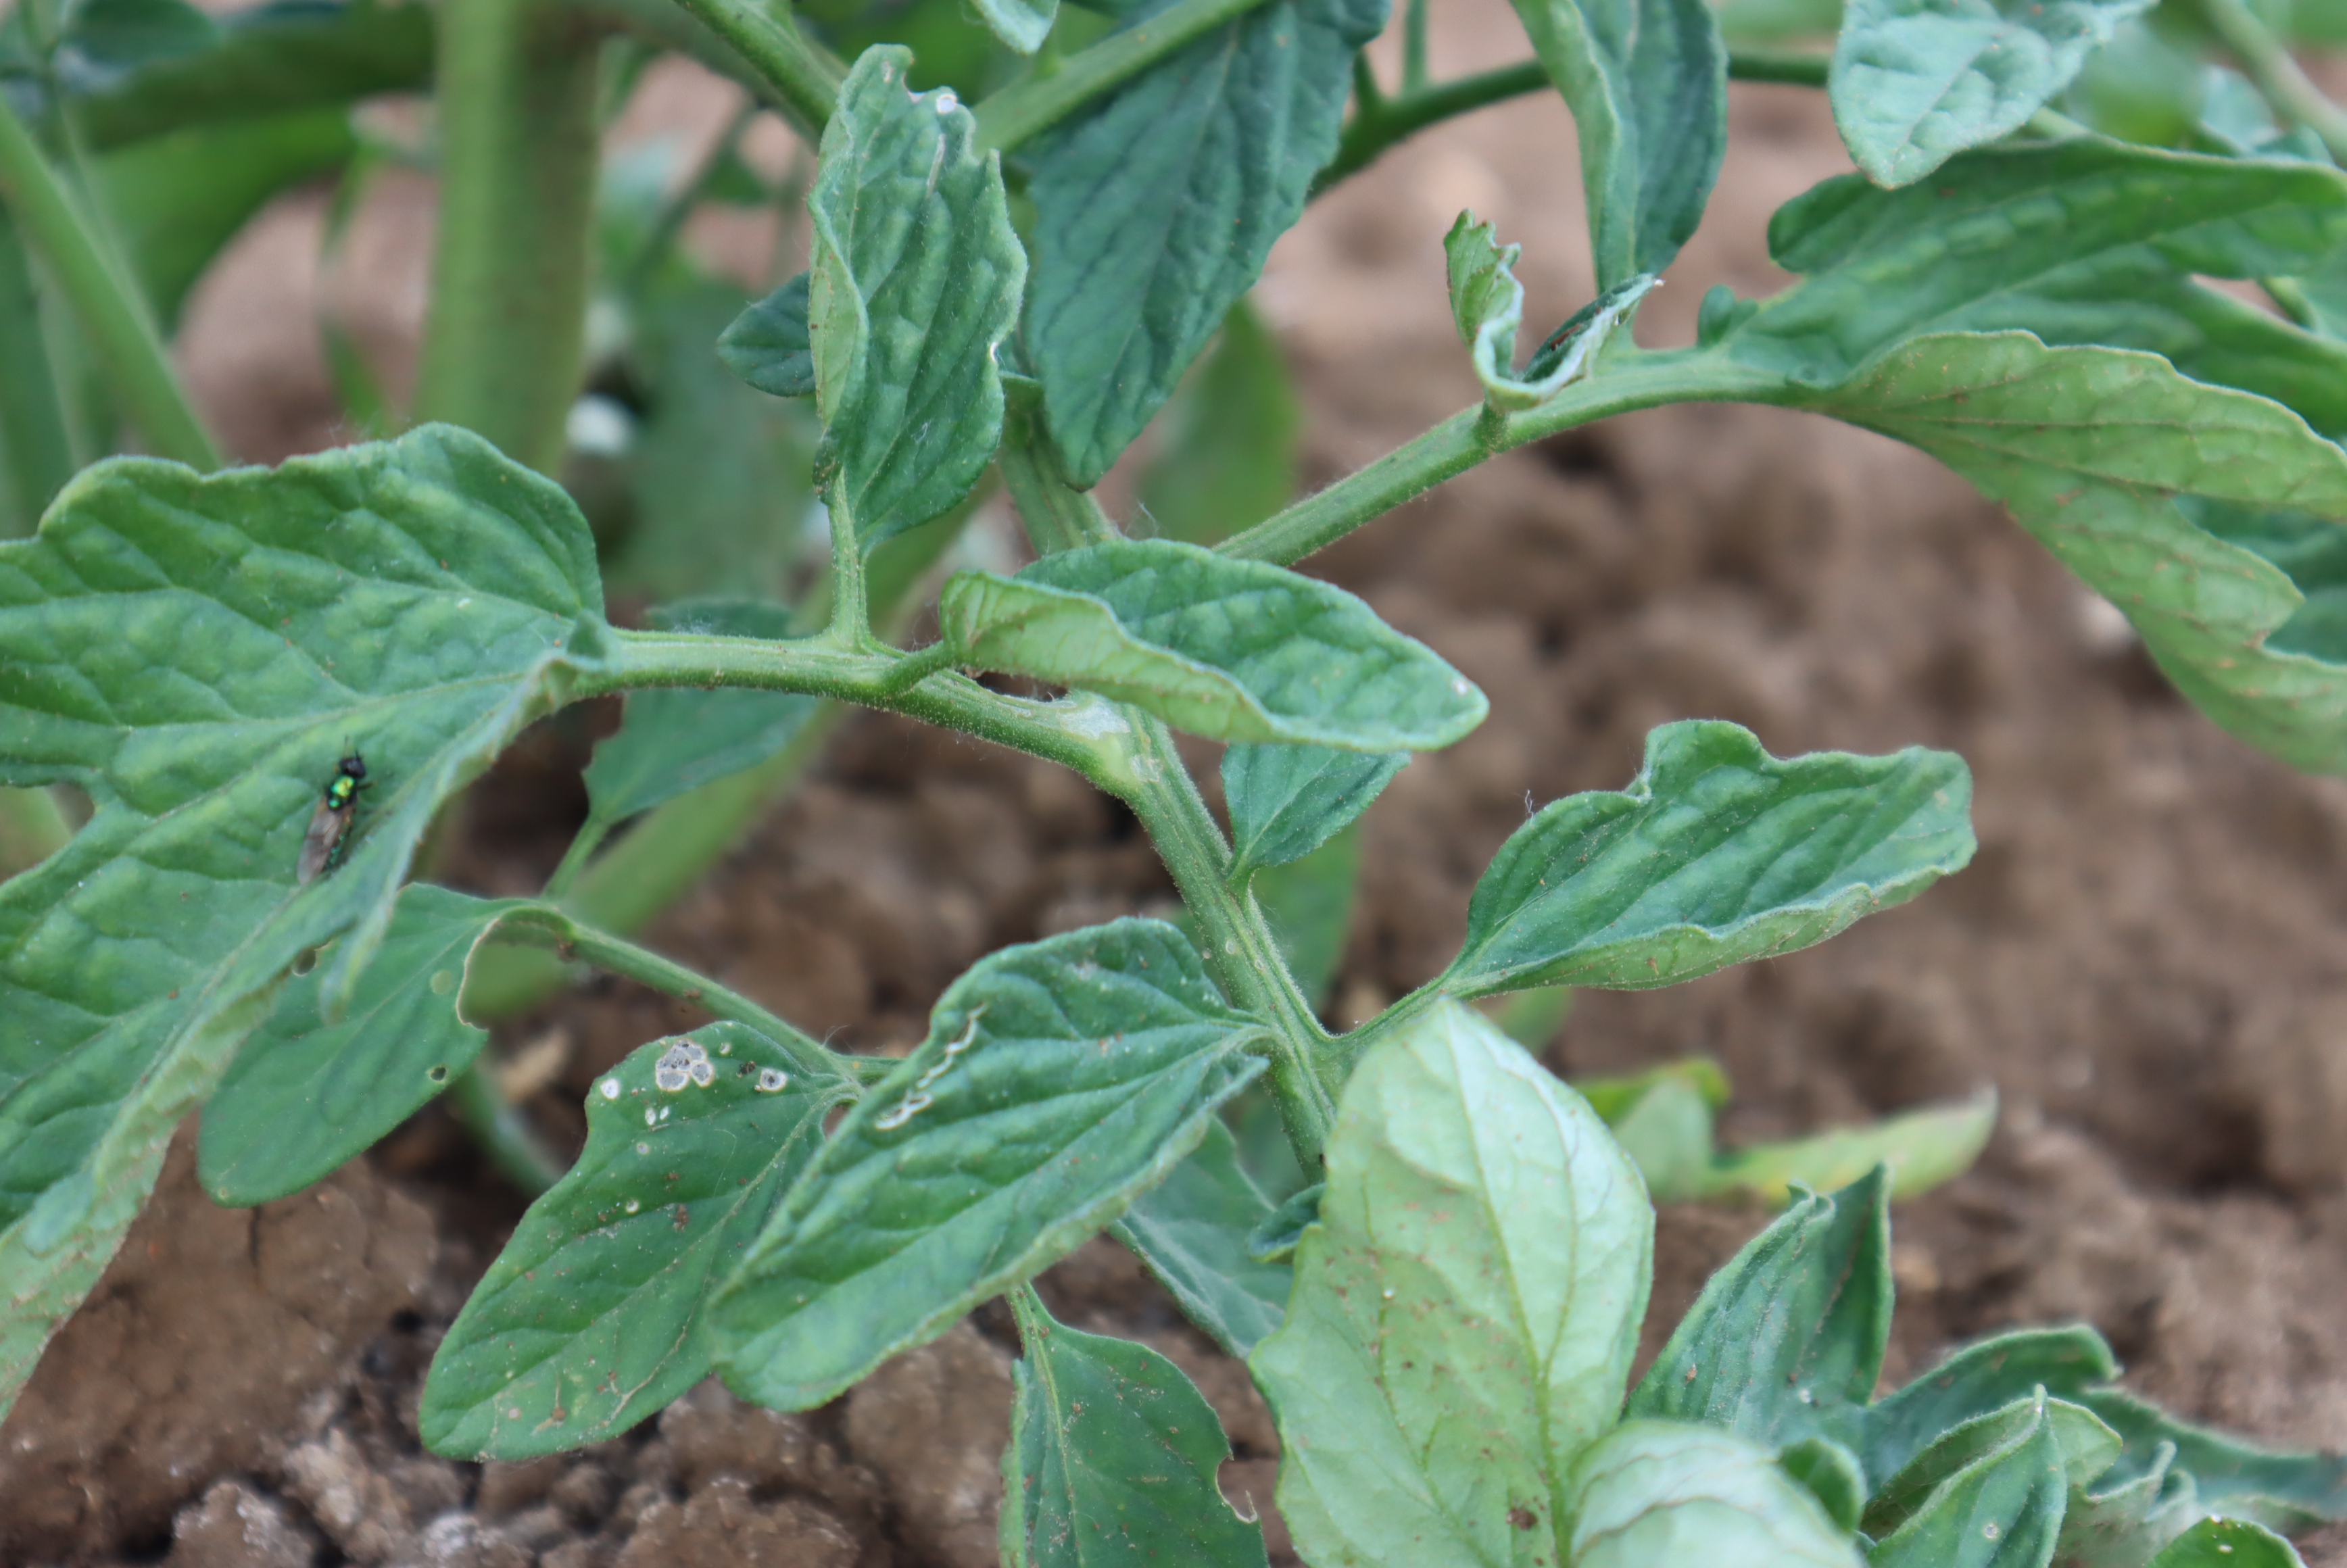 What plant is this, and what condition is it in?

tomato, phytophagous
